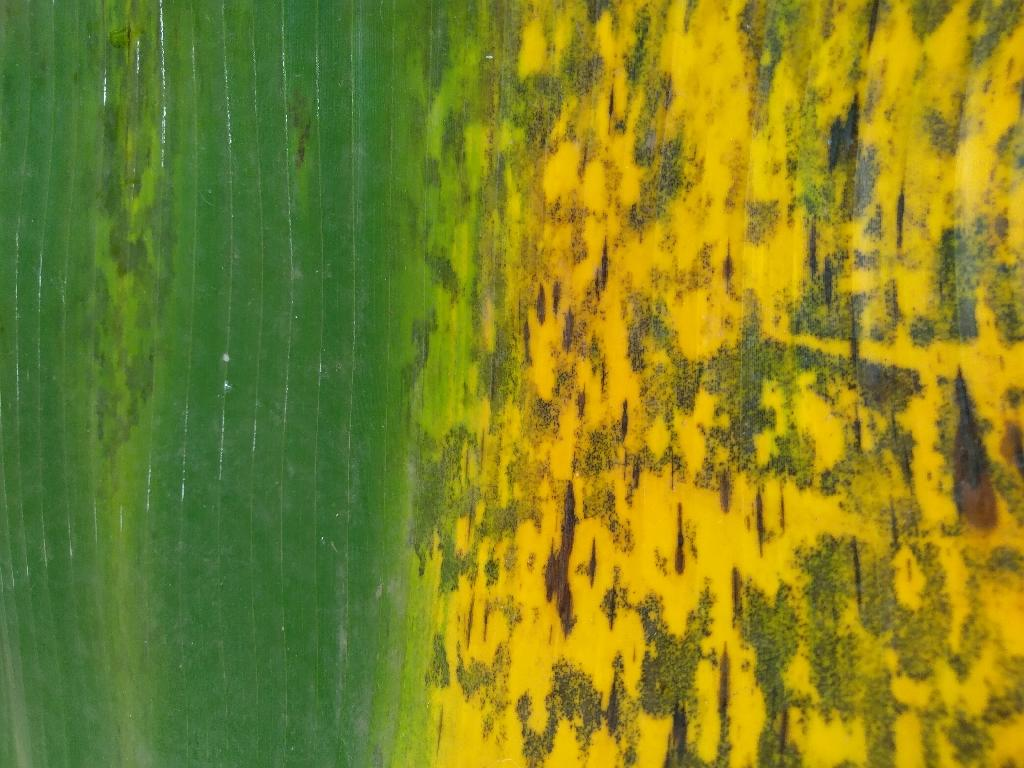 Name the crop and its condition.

banana, black sigatoka
